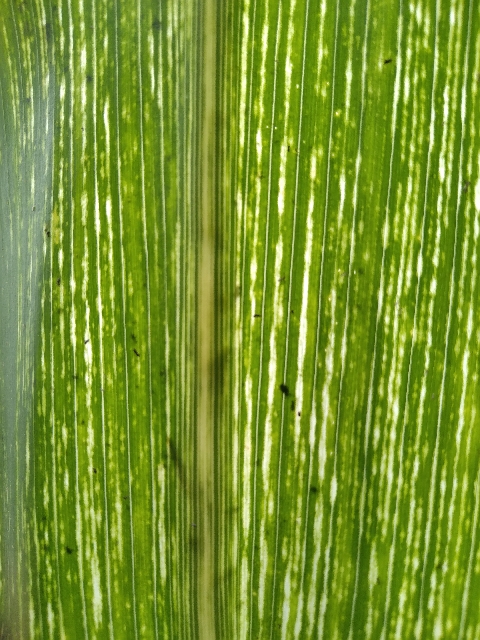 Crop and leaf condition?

maize, maize streak virus
